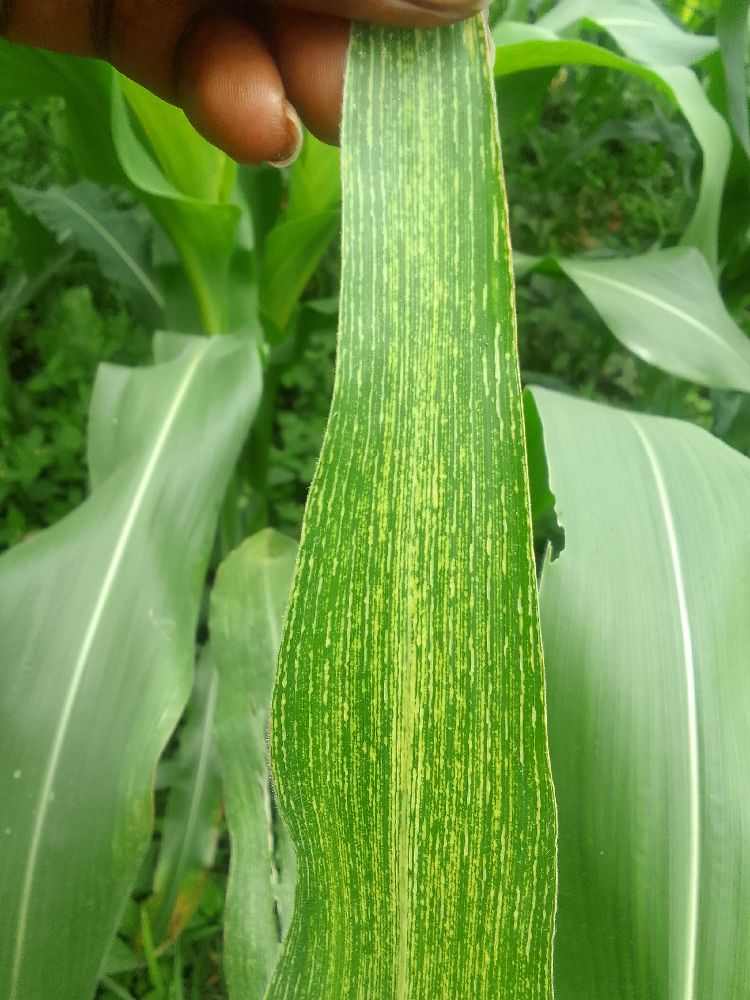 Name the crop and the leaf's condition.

maize, maize streak virus
